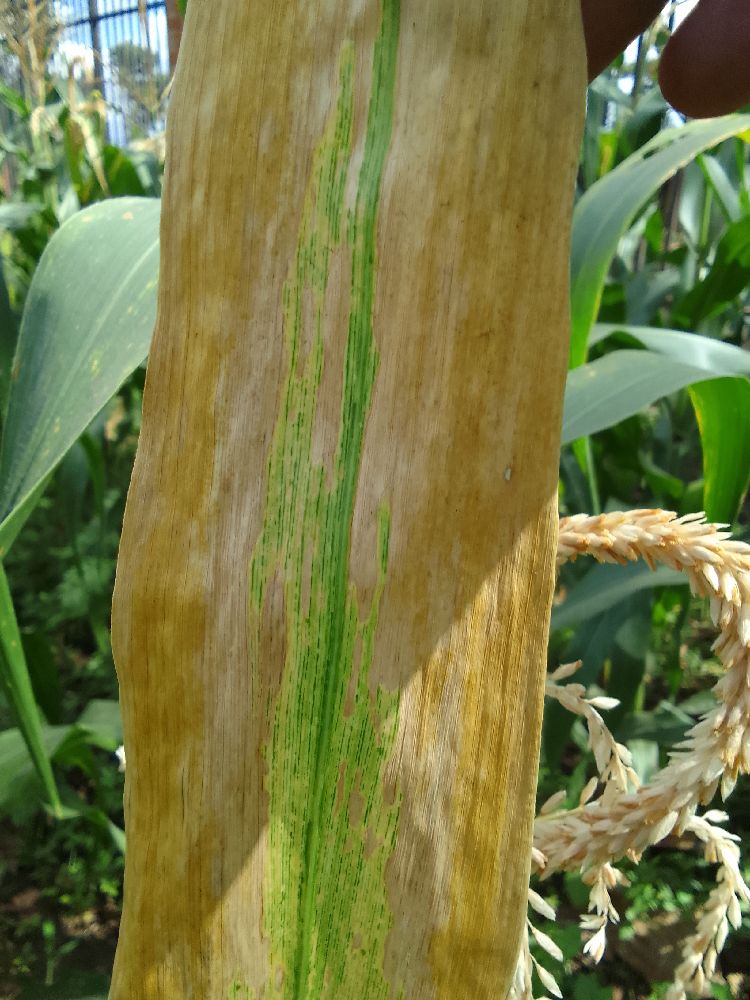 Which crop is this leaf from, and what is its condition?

maize, maize lethal necrosis
